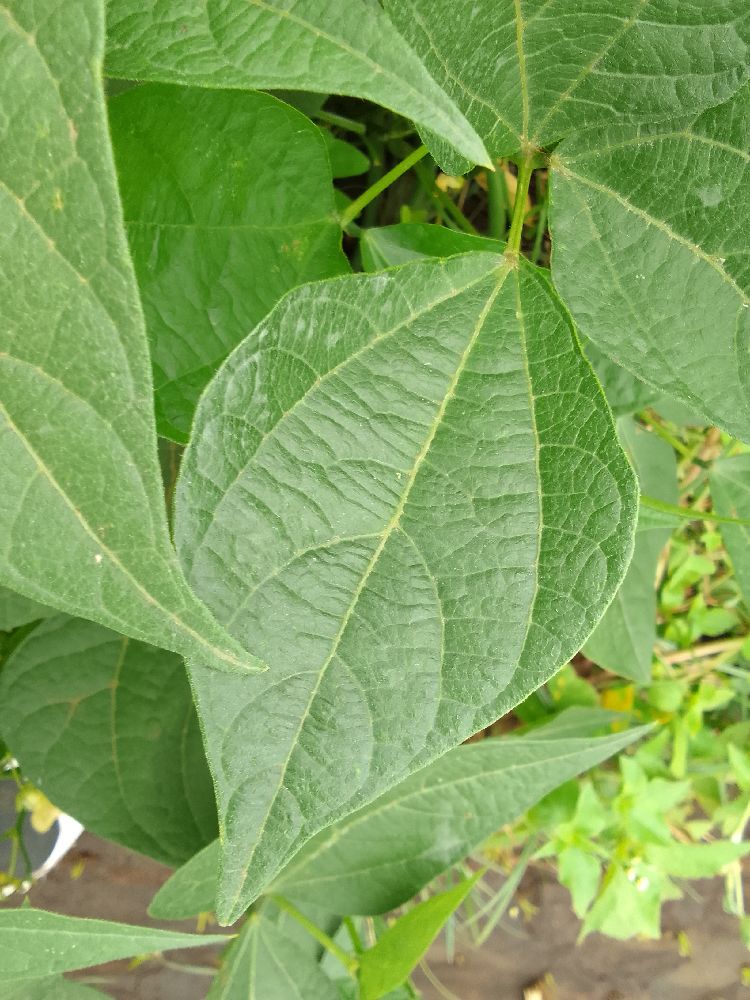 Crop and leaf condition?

common bean, healthy
